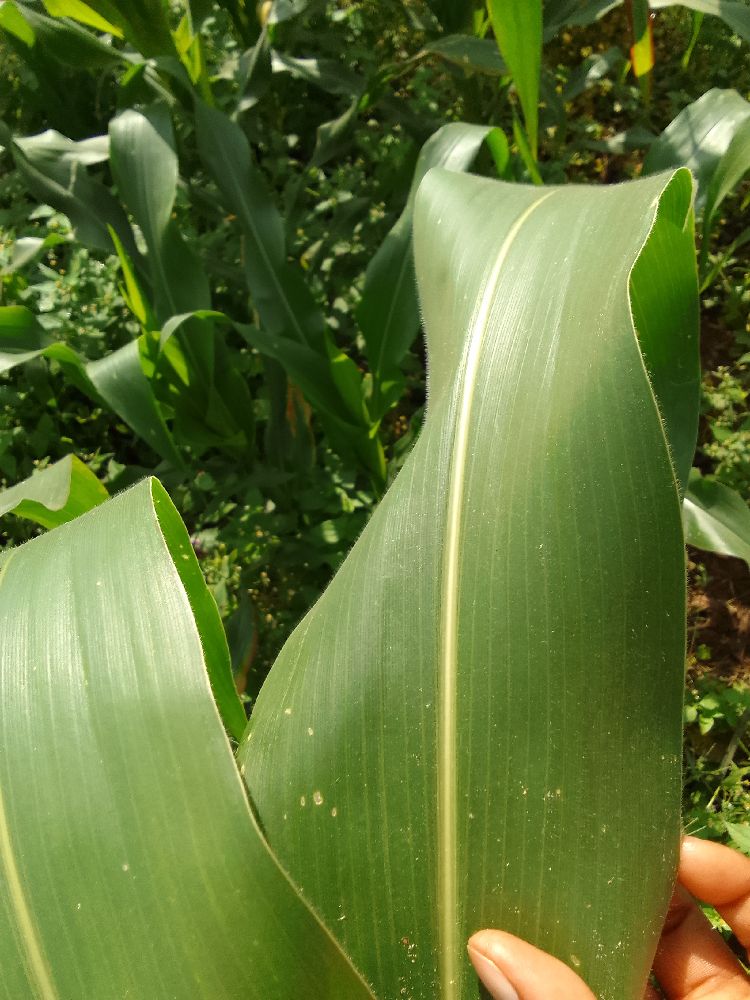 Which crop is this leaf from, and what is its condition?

maize, healthy
